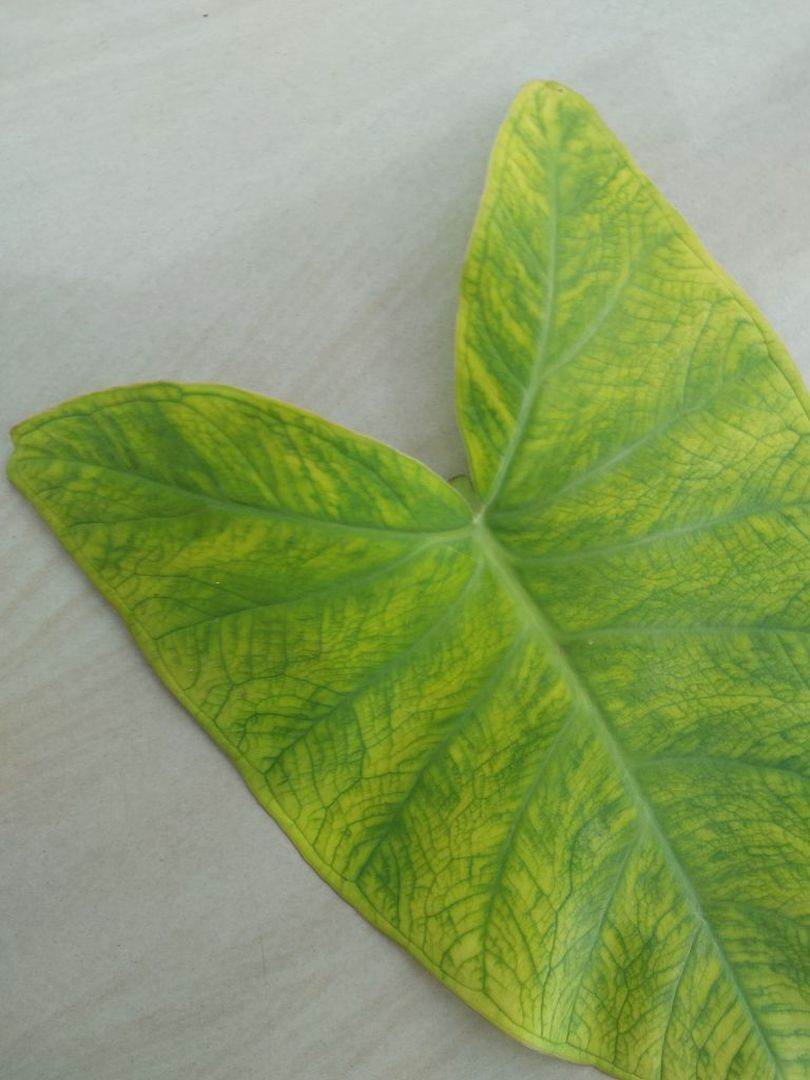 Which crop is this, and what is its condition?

taro, mosaic
